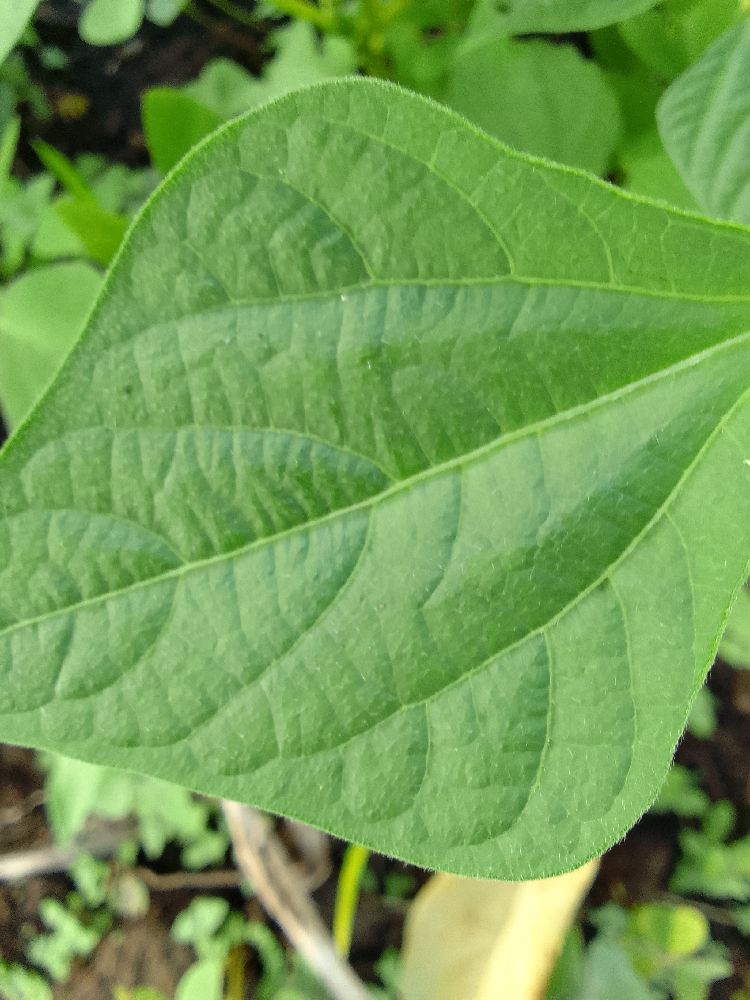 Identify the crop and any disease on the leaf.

common bean, healthy
